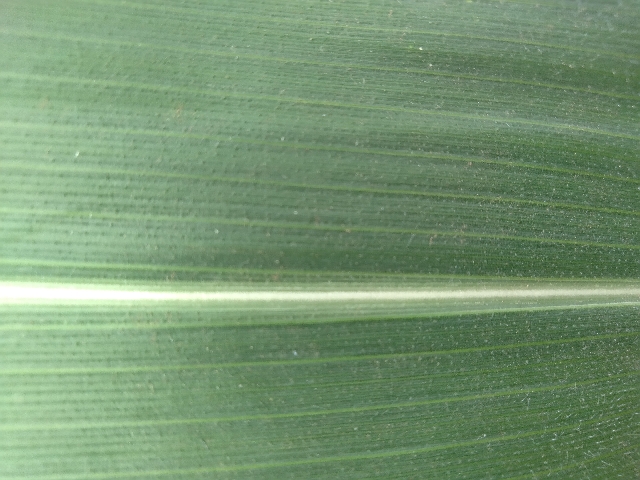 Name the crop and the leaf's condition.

maize, healthy
